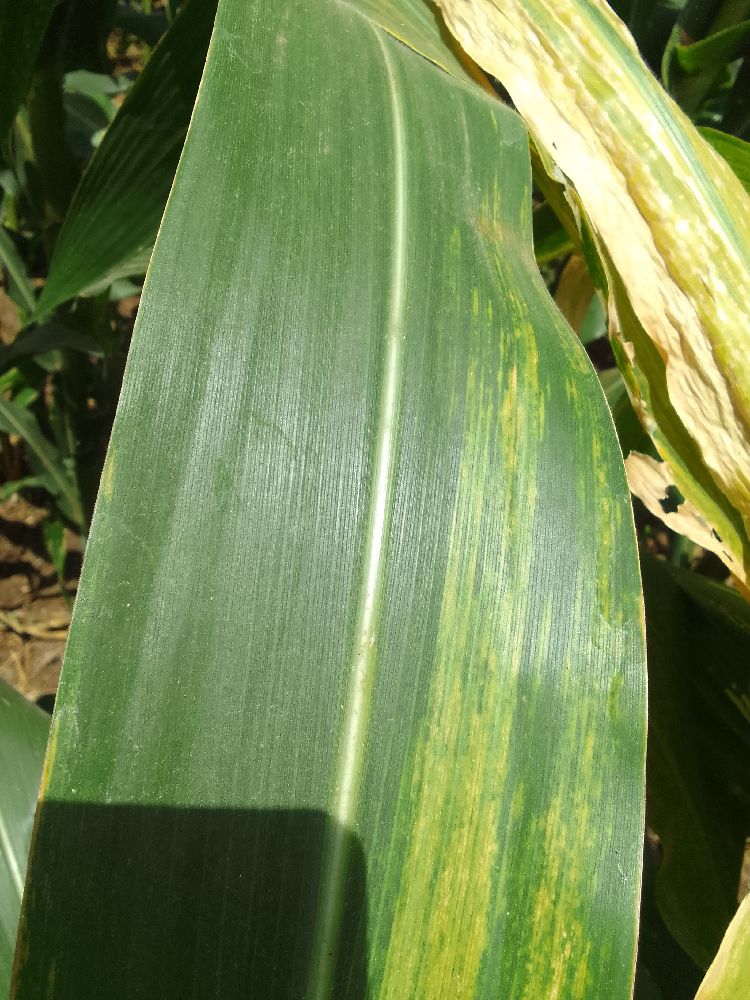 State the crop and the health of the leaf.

maize, maize lethal necrosis
